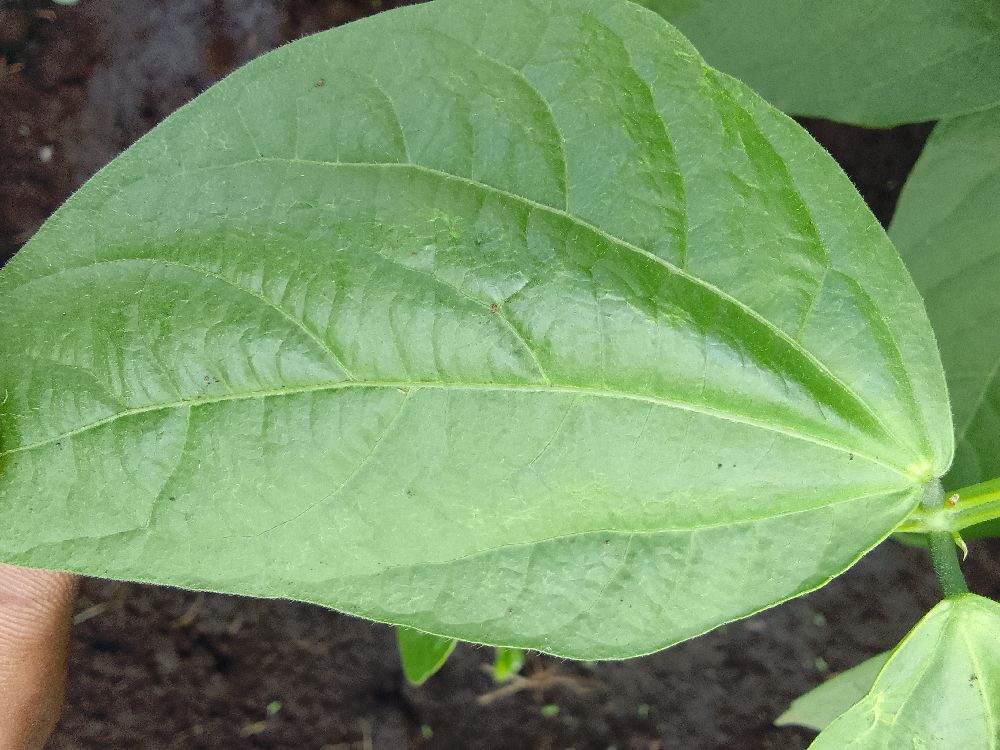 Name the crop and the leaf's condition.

common bean, healthy
